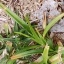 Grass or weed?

grass
